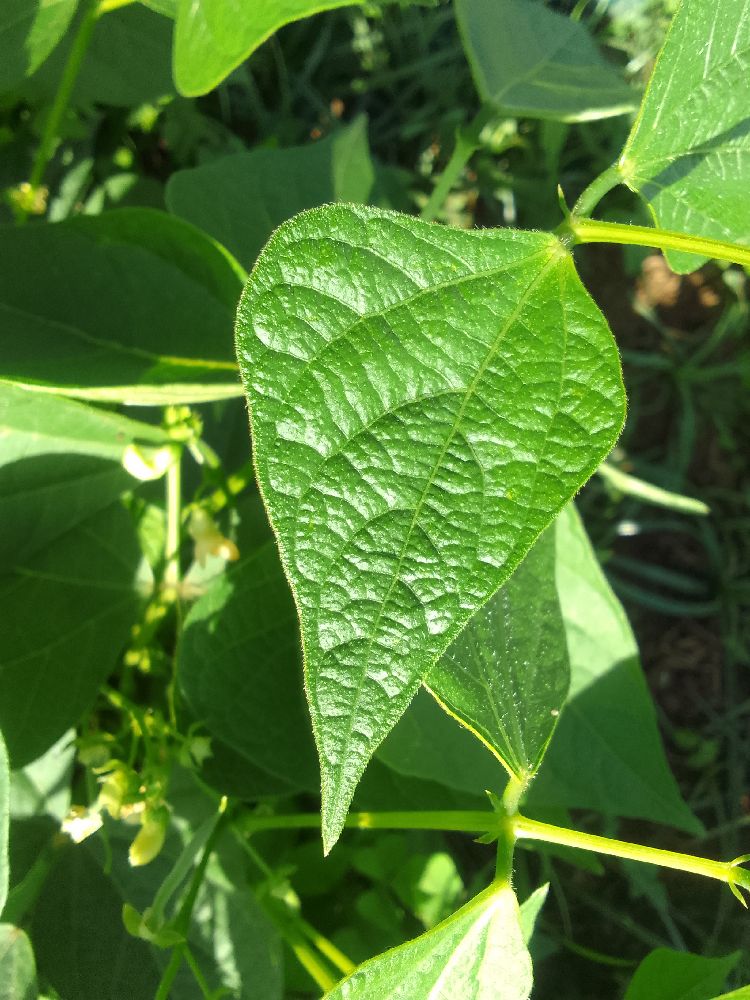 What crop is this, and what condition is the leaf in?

common bean, healthy
